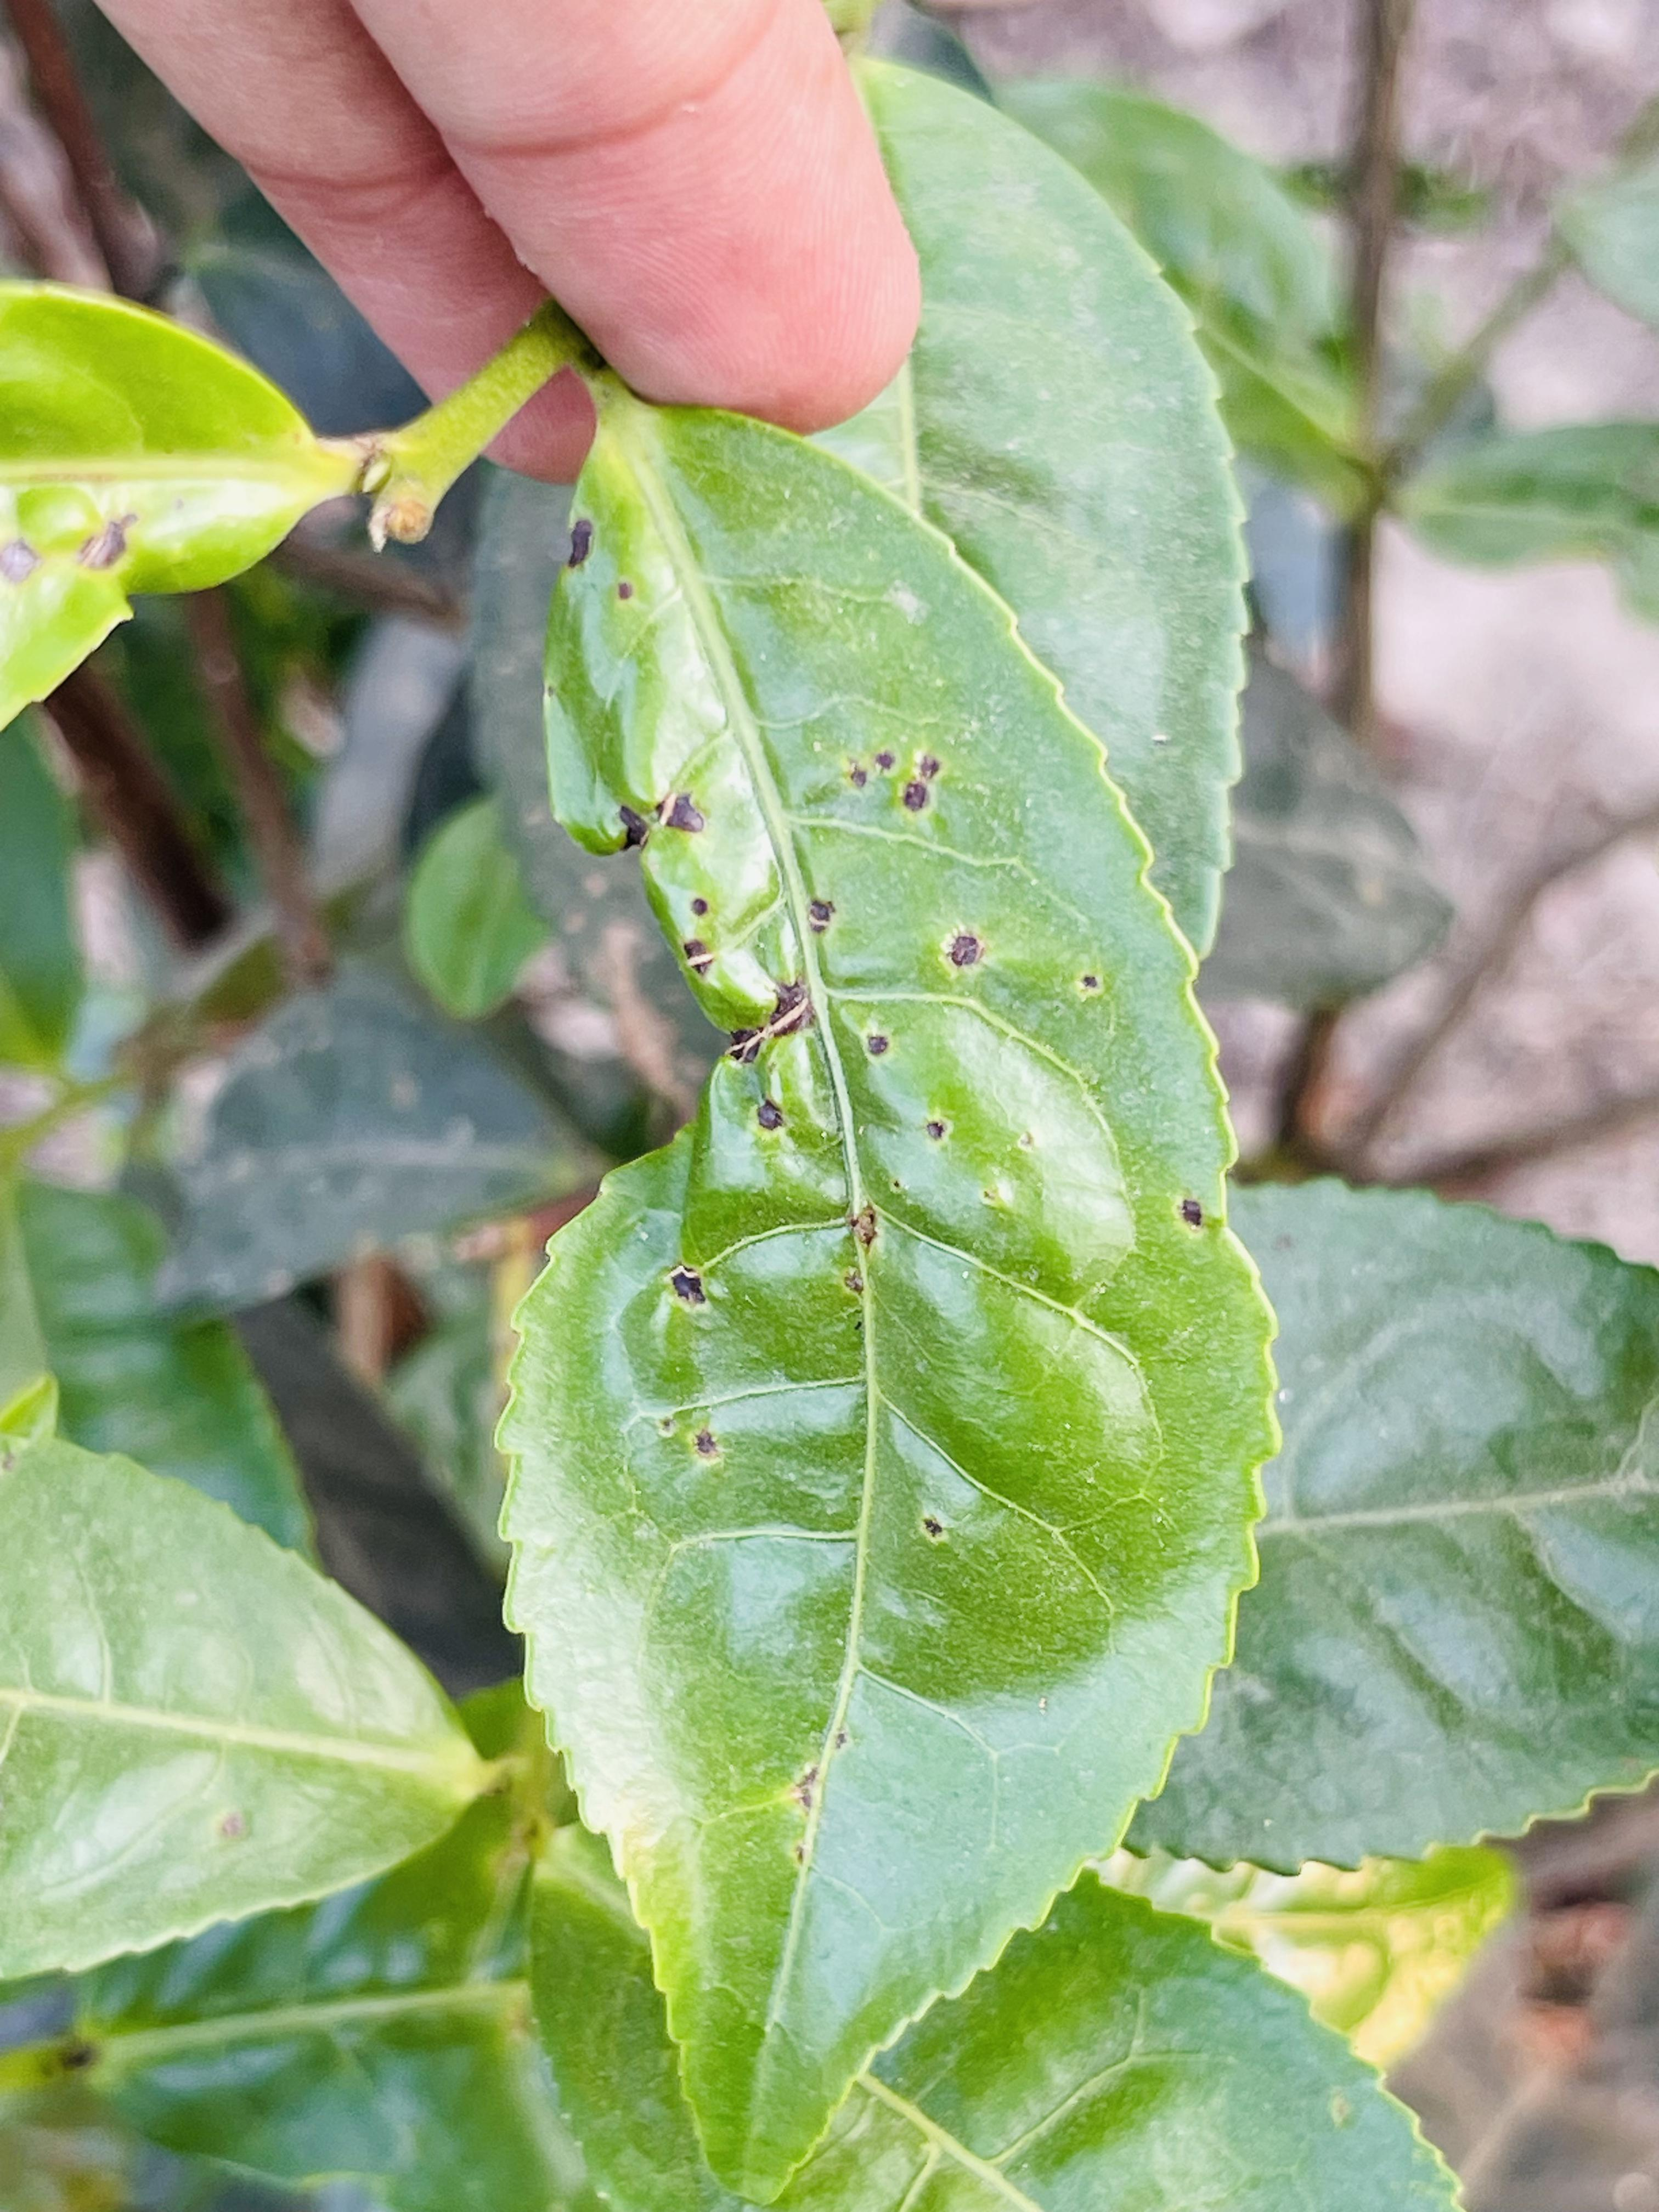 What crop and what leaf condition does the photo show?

tea, helopeltis
